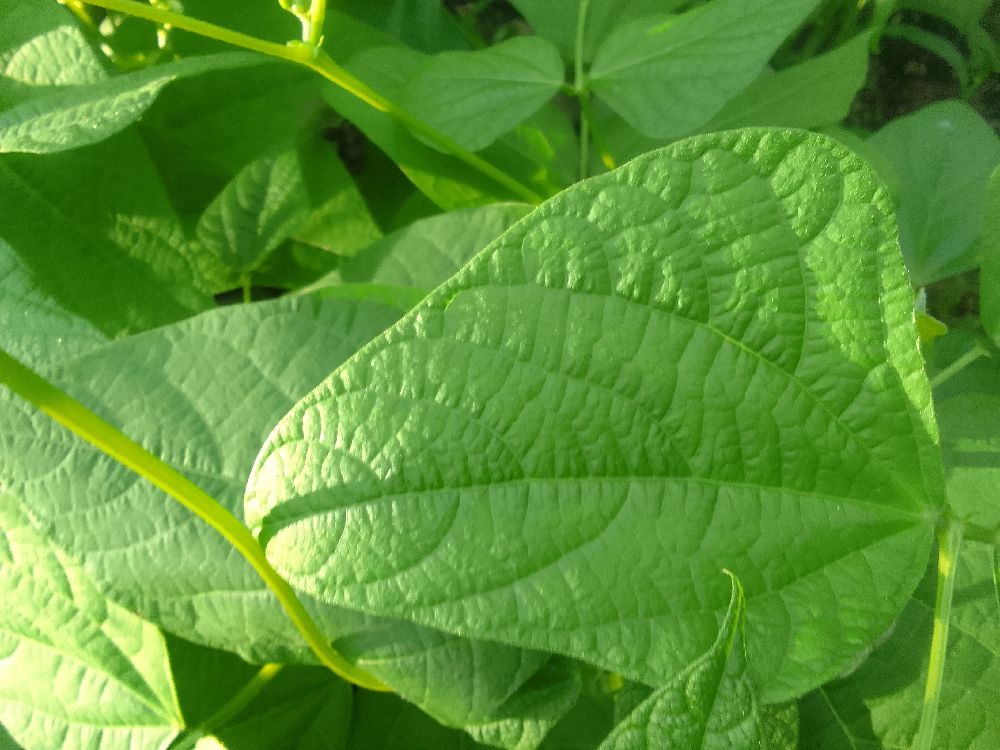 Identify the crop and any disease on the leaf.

common bean, healthy
